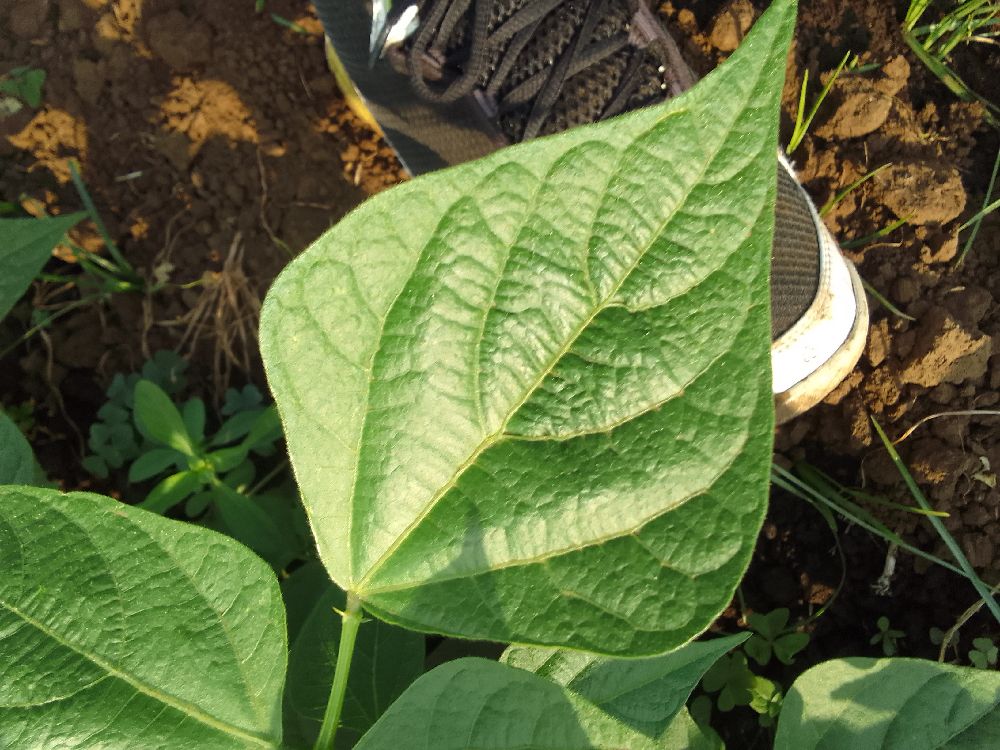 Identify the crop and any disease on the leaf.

common bean, healthy
